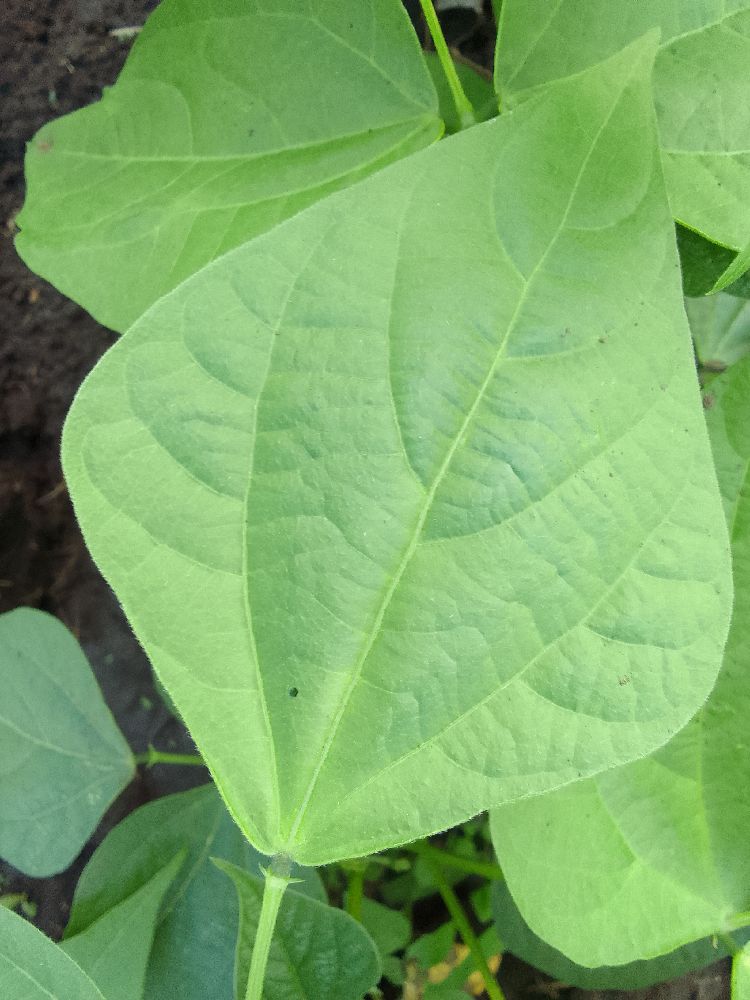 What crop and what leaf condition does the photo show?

common bean, healthy
